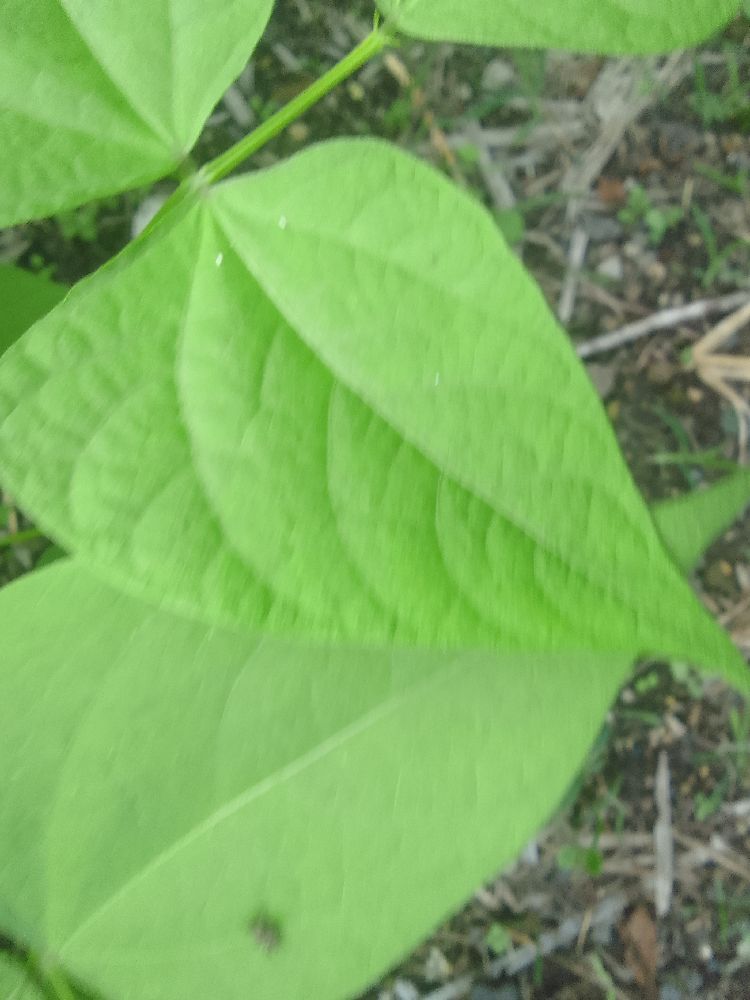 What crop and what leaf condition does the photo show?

common bean, healthy
